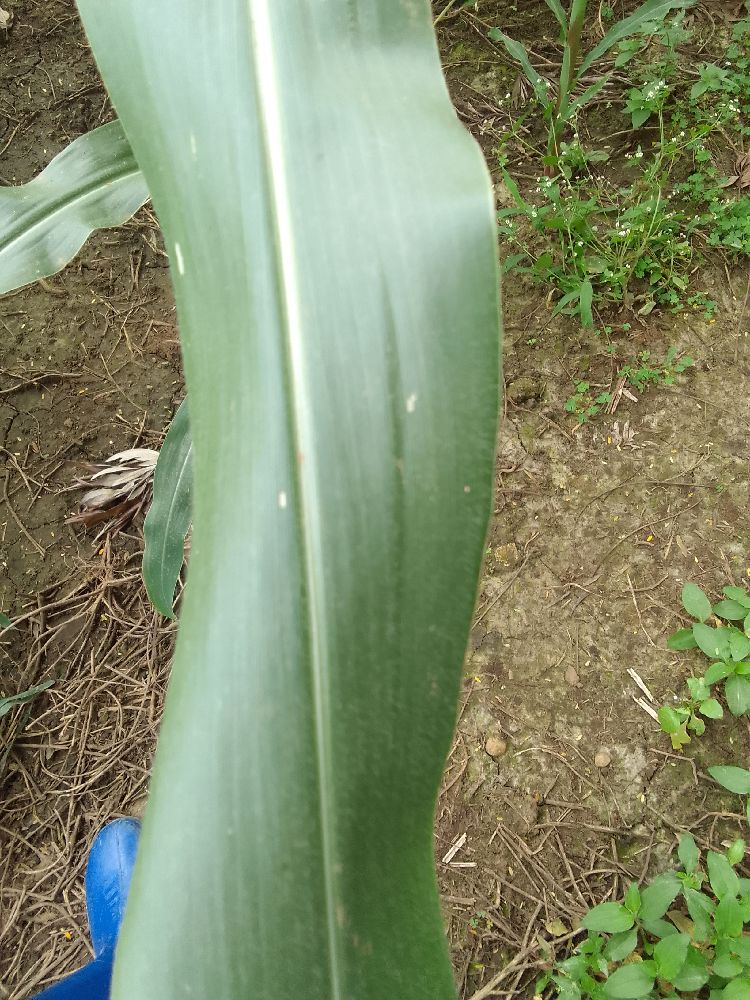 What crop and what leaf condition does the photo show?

maize, healthy
